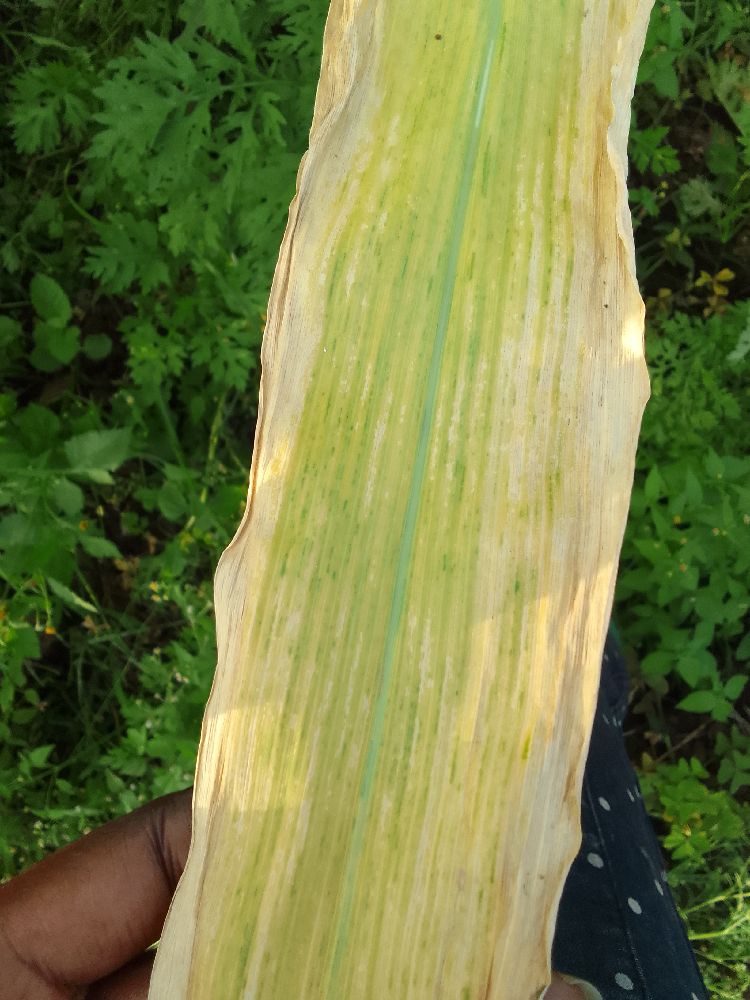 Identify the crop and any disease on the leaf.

maize, maize lethal necrosis
